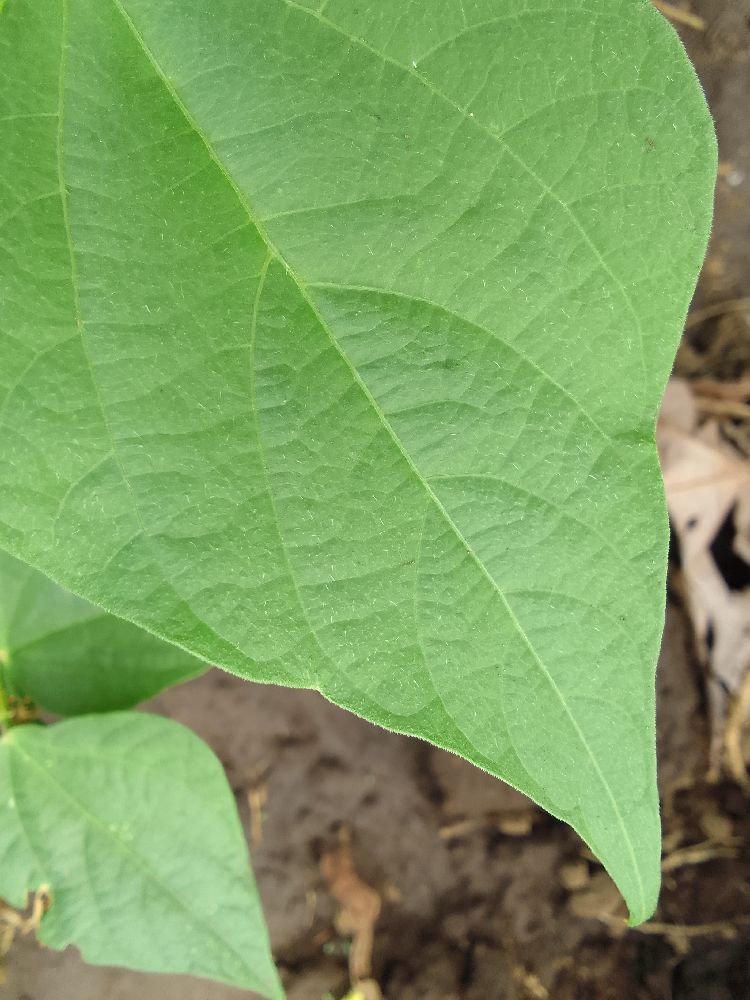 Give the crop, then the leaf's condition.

common bean, healthy
